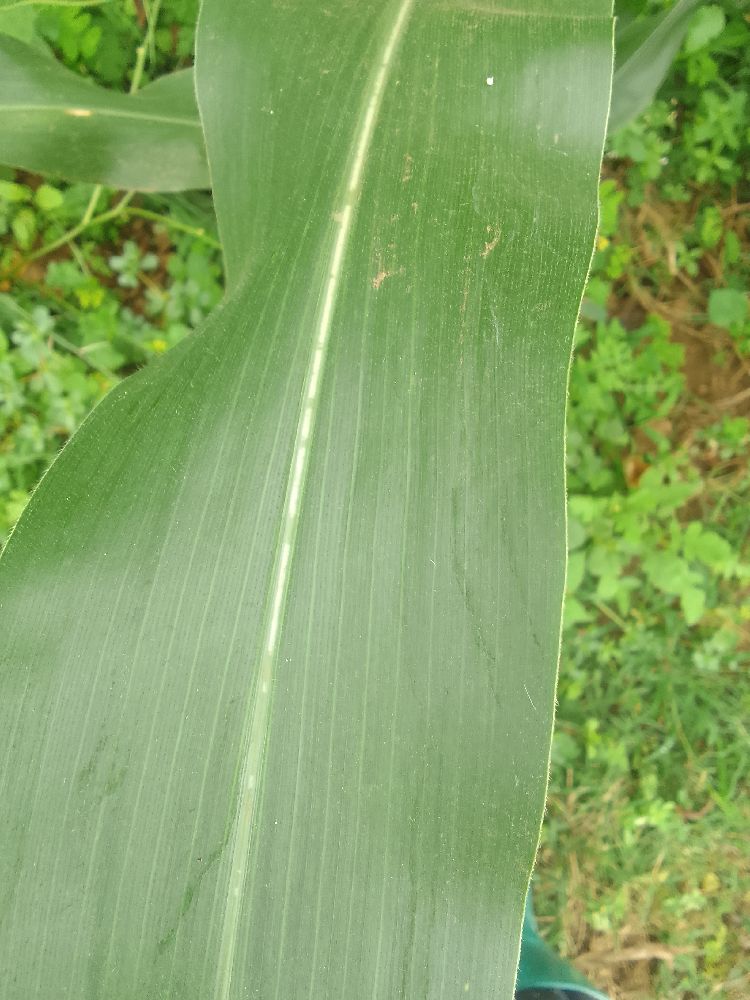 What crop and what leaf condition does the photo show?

maize, healthy
